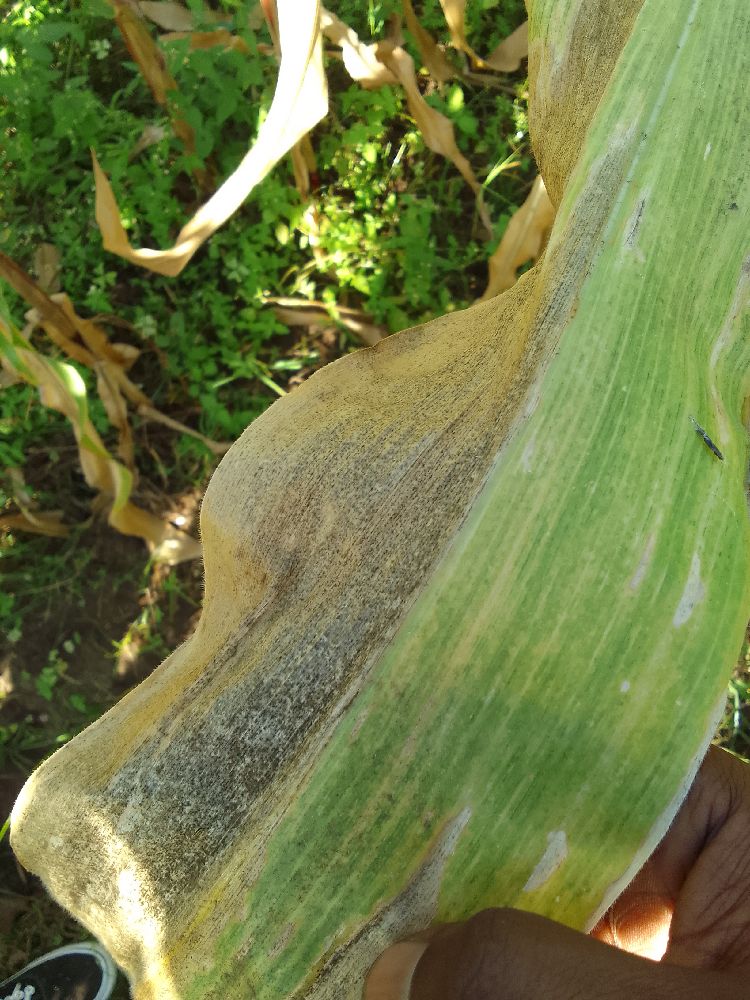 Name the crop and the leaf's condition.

maize, maize lethal necrosis
